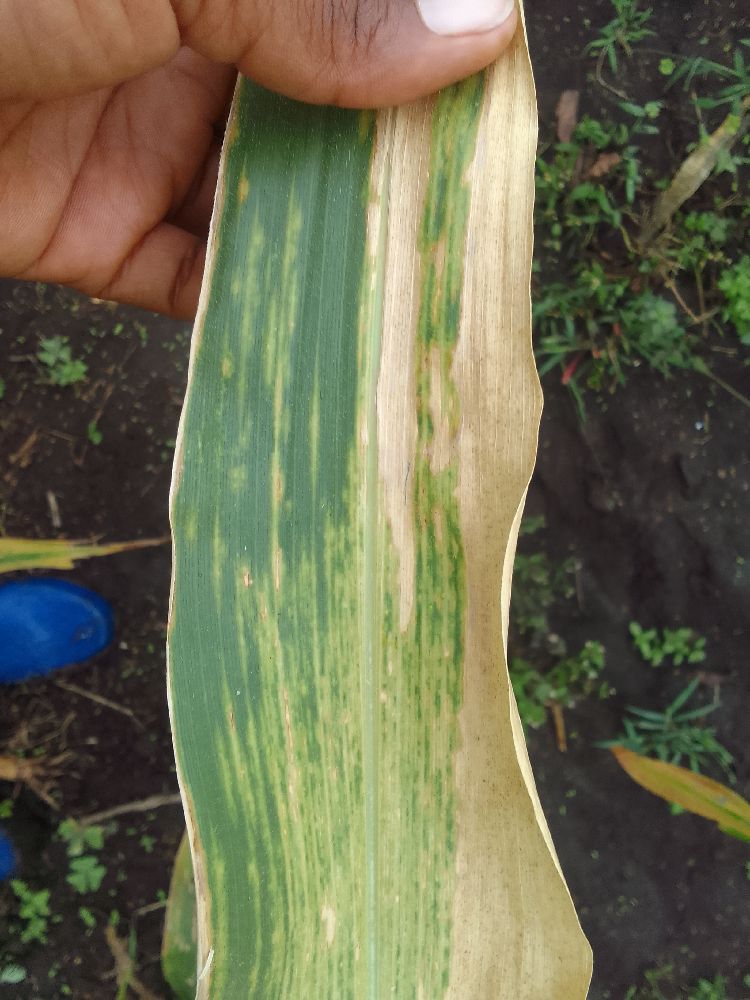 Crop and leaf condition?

maize, maize lethal necrosis
